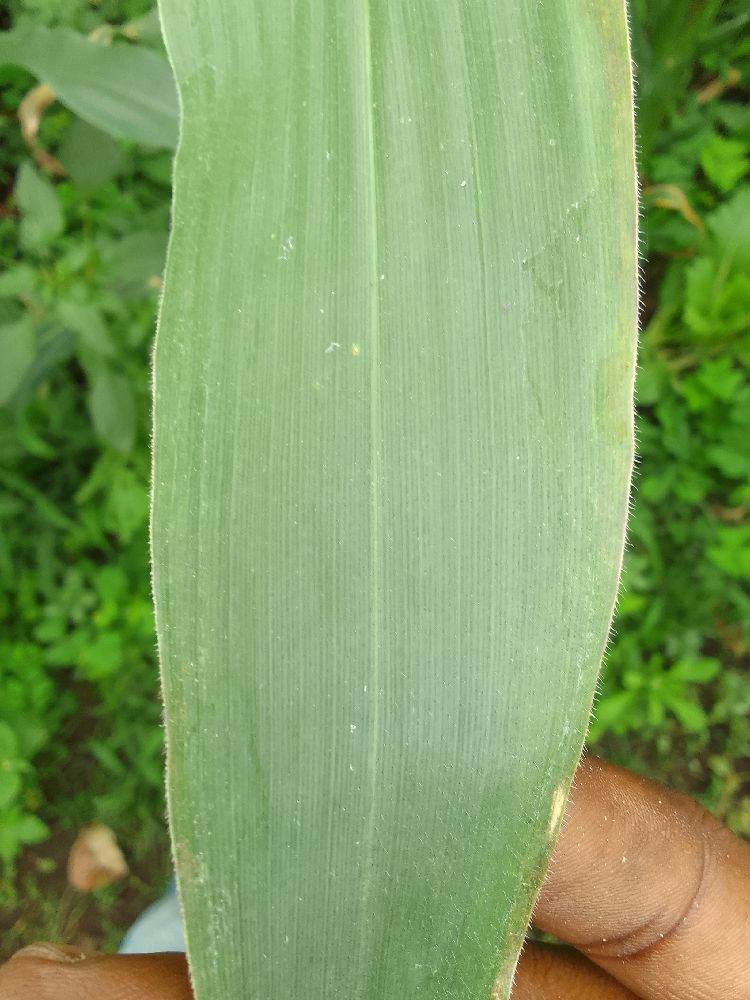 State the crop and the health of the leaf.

maize, healthy
